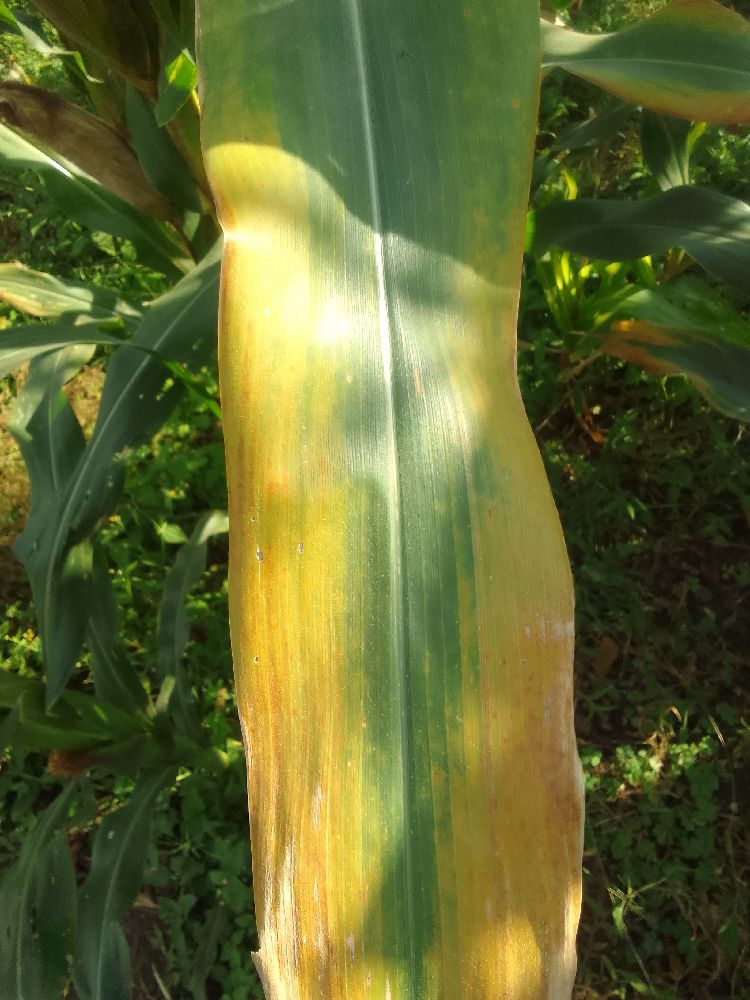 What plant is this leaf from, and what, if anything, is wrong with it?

maize, maize lethal necrosis
